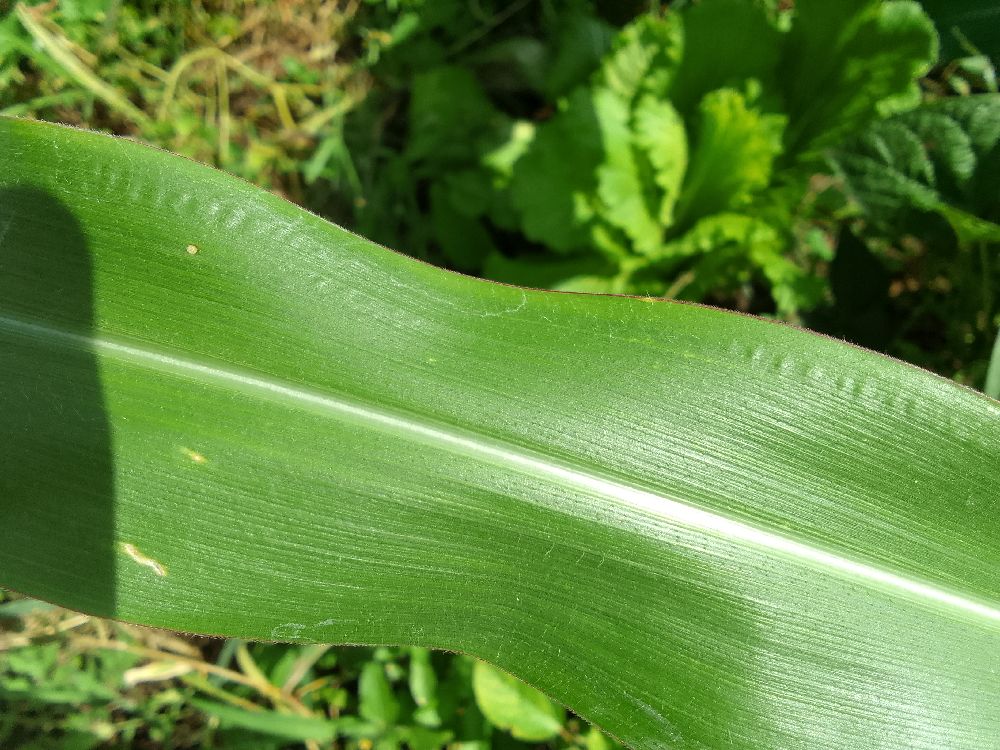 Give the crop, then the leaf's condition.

maize, healthy
